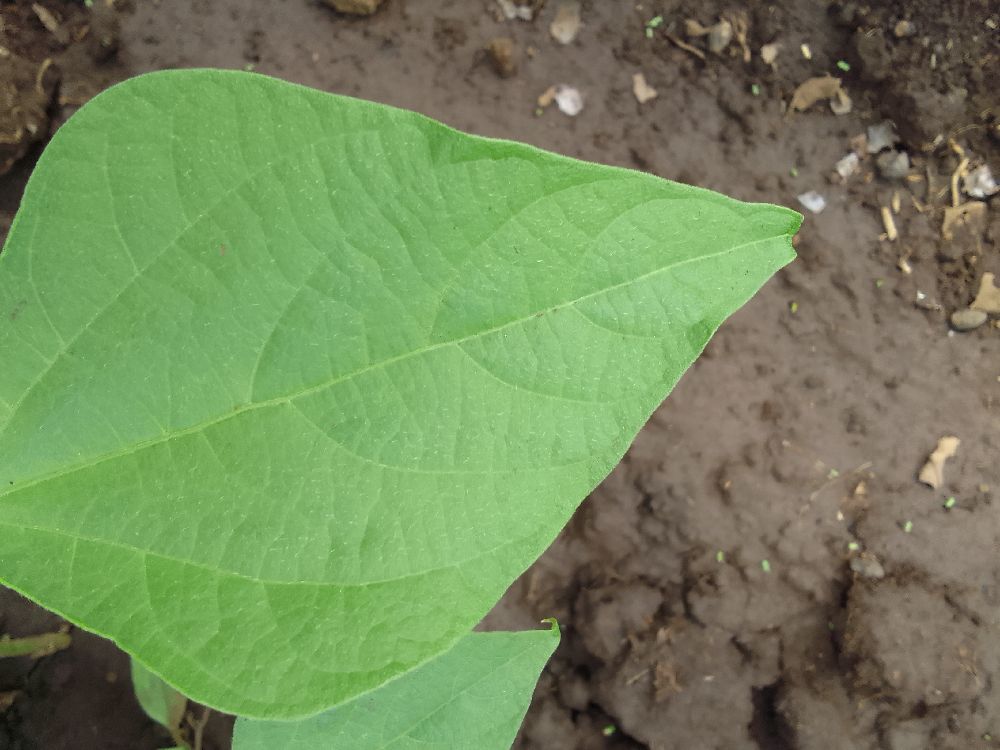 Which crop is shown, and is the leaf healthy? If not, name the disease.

common bean, healthy
